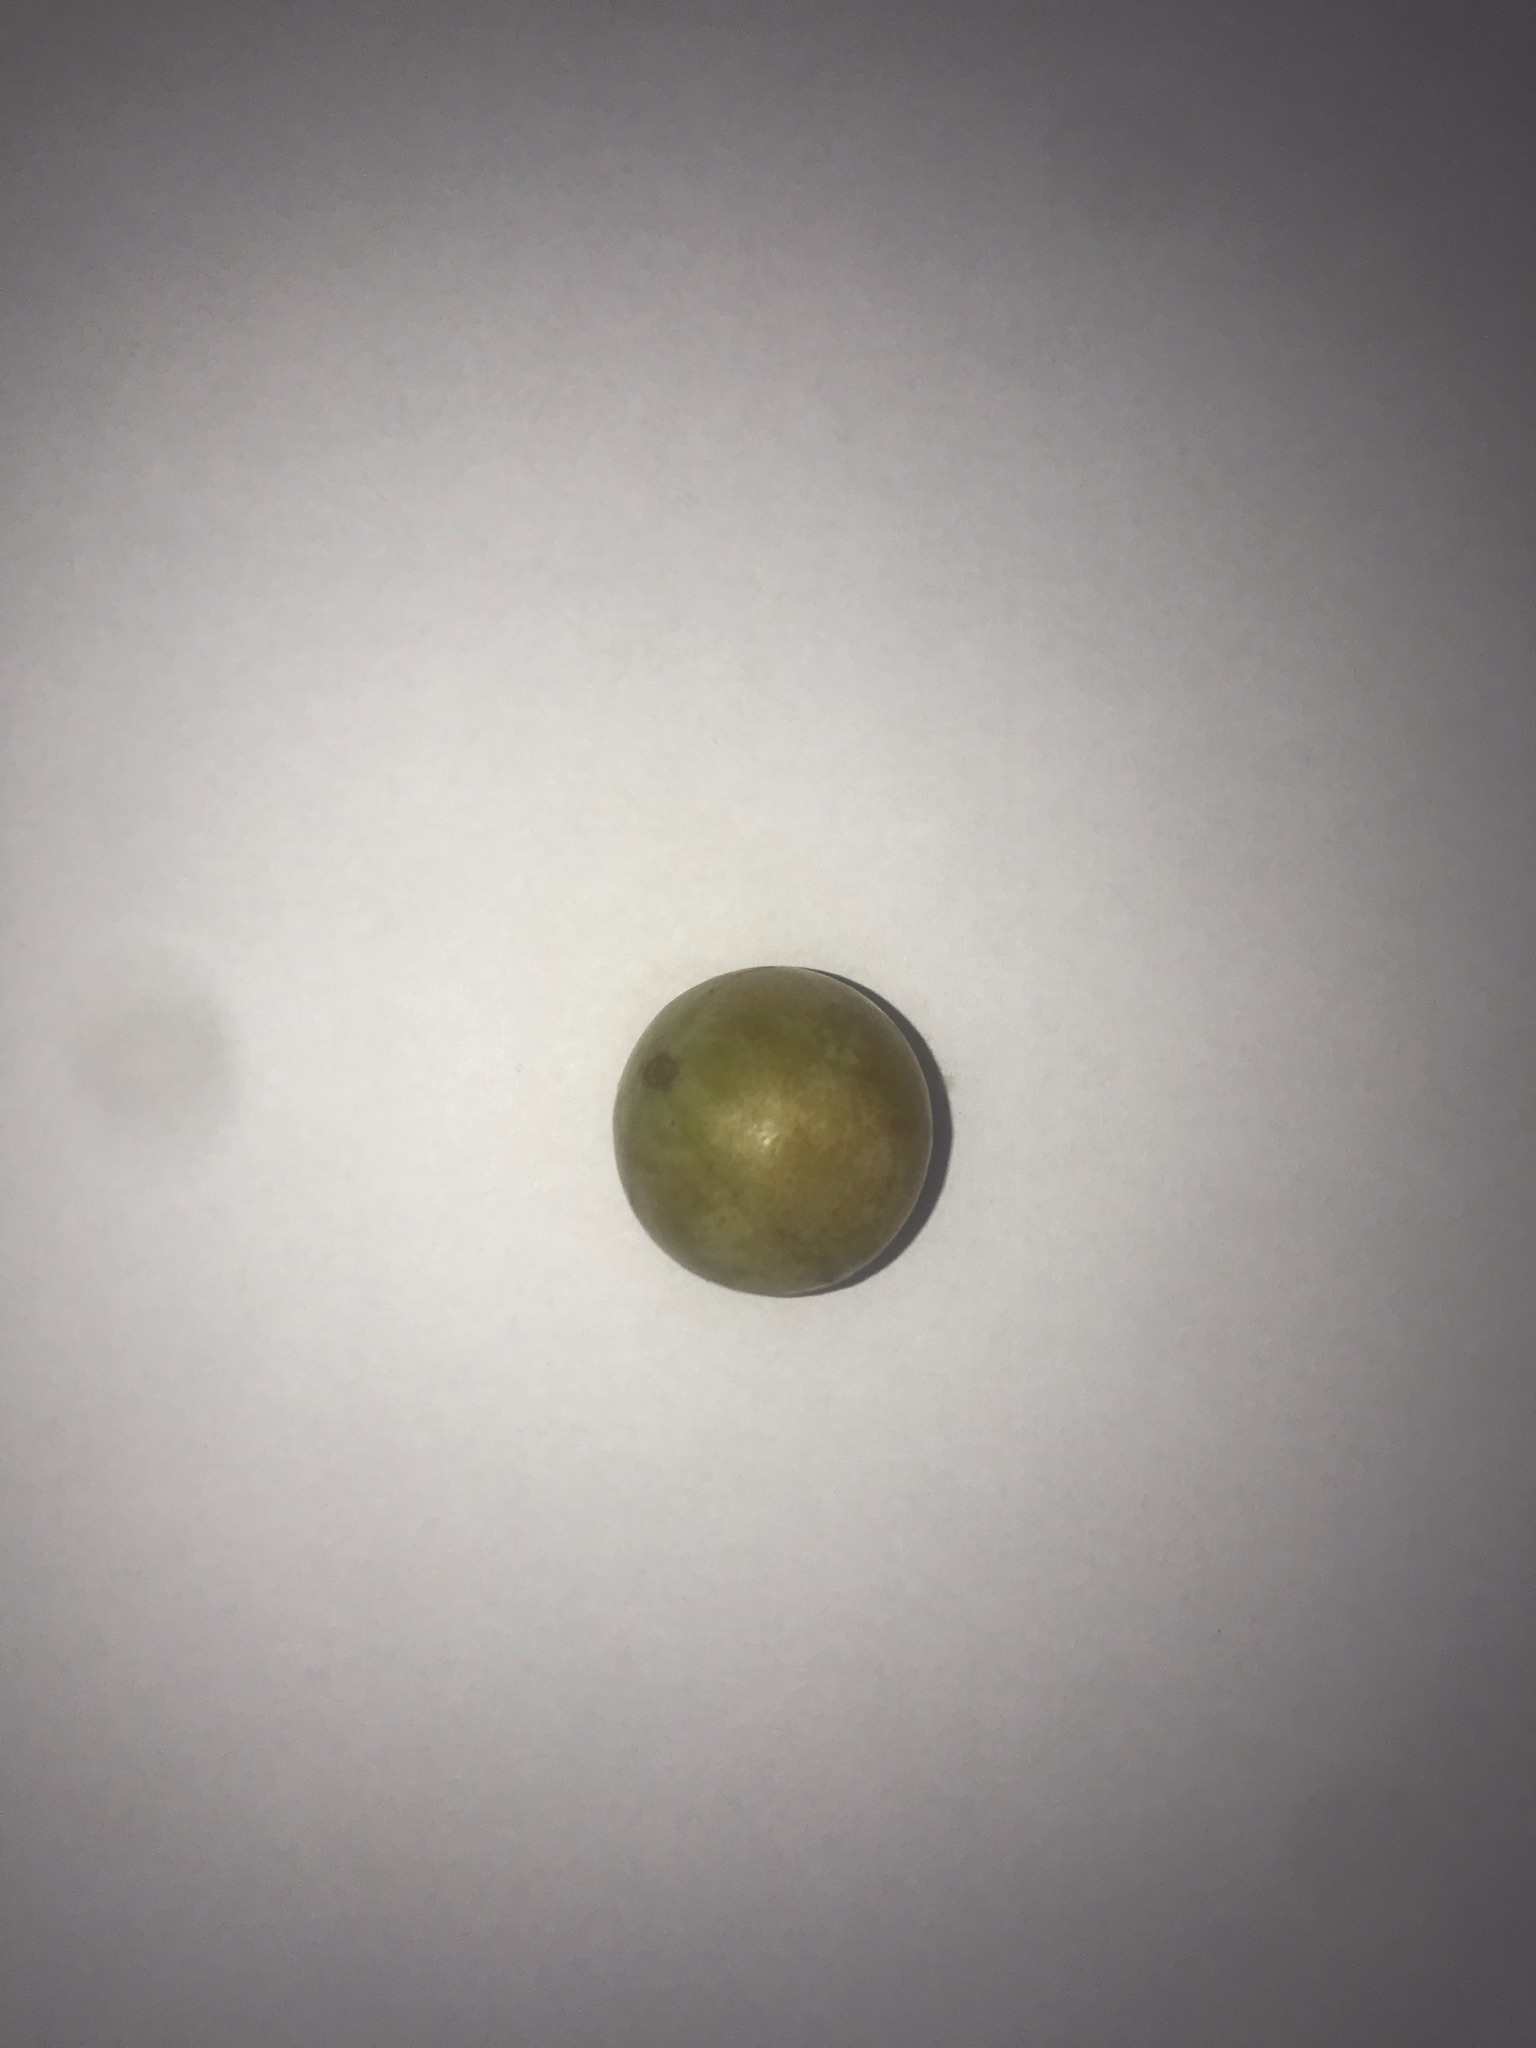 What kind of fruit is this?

gabiroba
